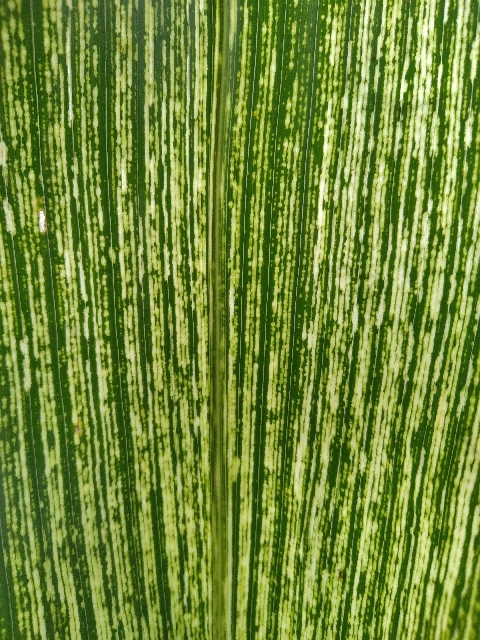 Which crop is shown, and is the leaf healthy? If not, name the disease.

maize, maize streak virus
